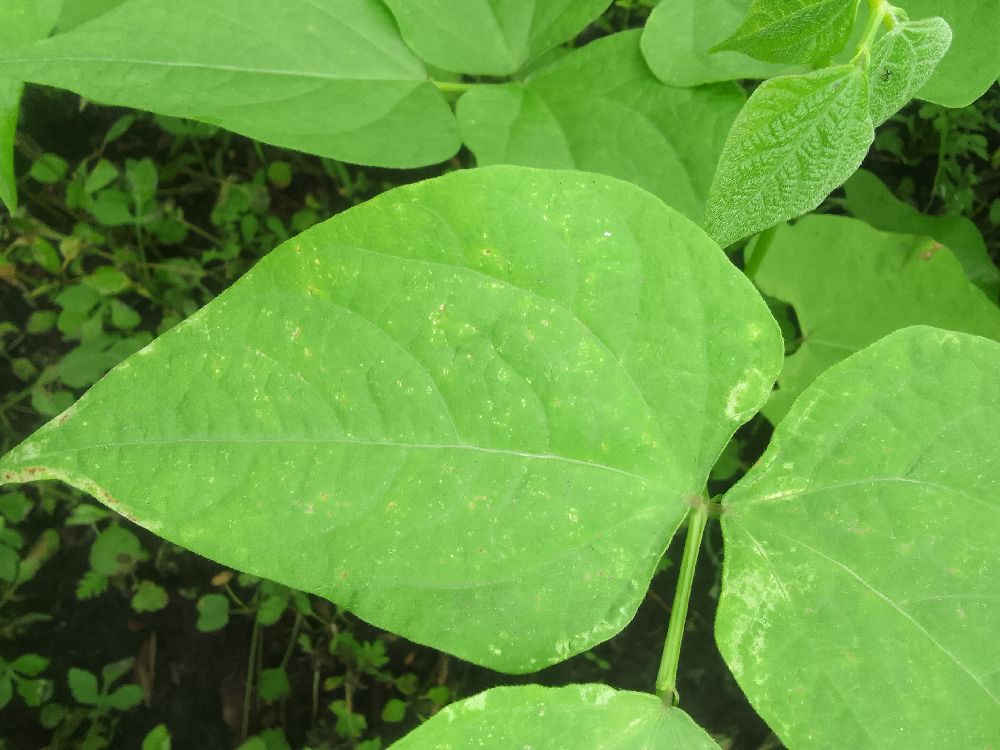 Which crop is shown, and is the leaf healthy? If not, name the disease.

common bean, healthy
